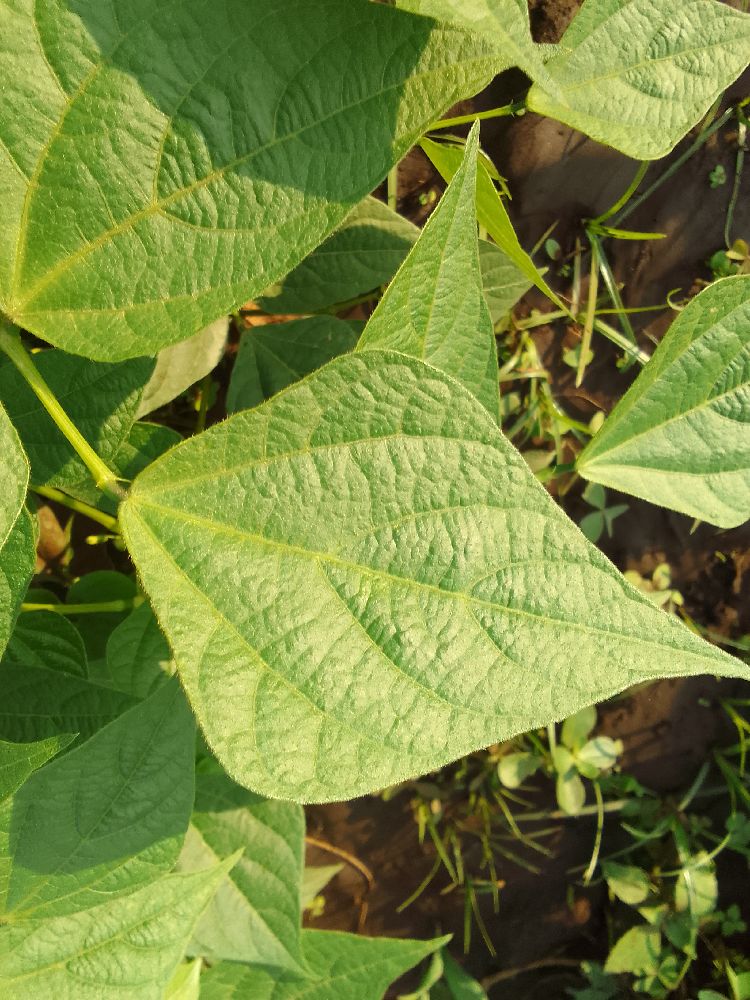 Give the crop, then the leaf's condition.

common bean, healthy
